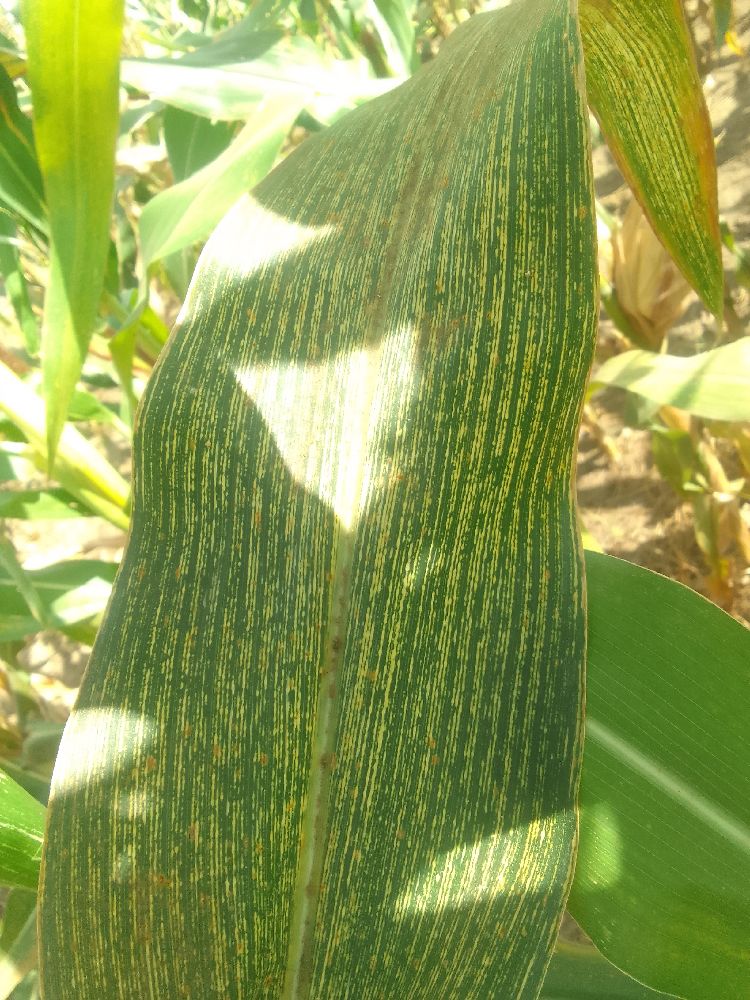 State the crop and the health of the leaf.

maize, maize streak virus
